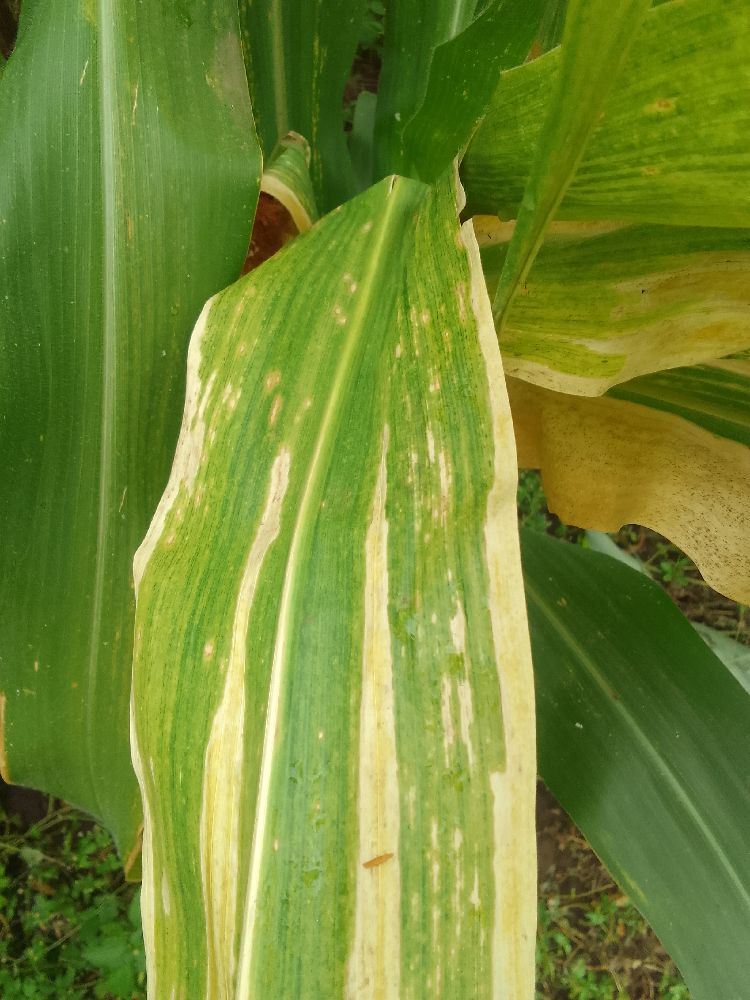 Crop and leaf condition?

maize, maize lethal necrosis
